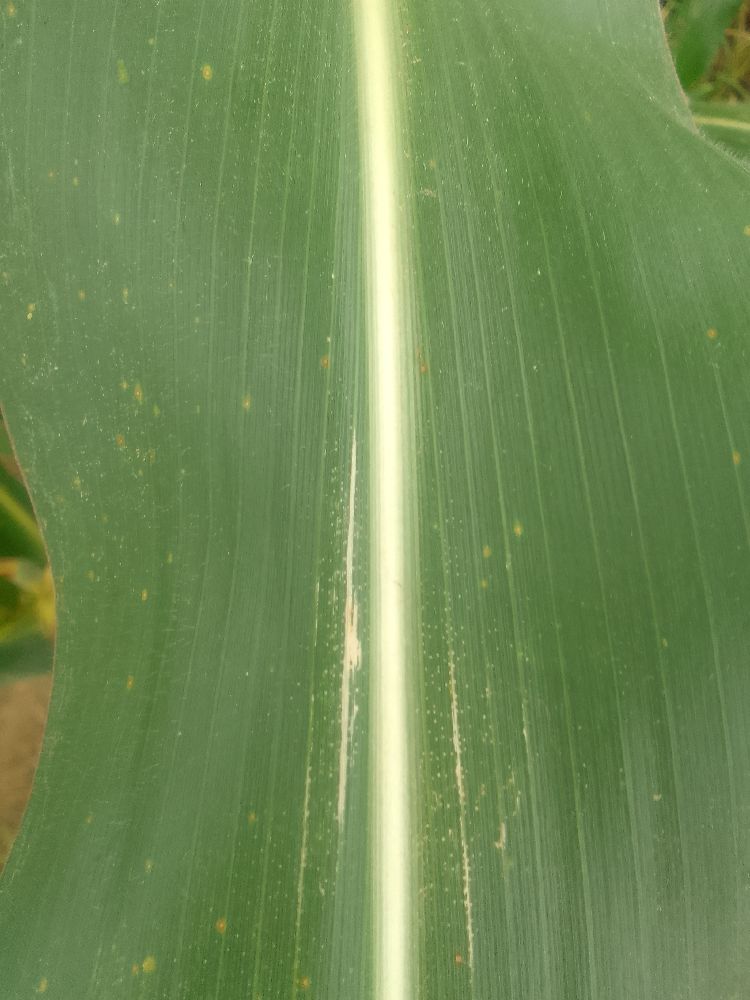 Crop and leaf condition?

maize, healthy
